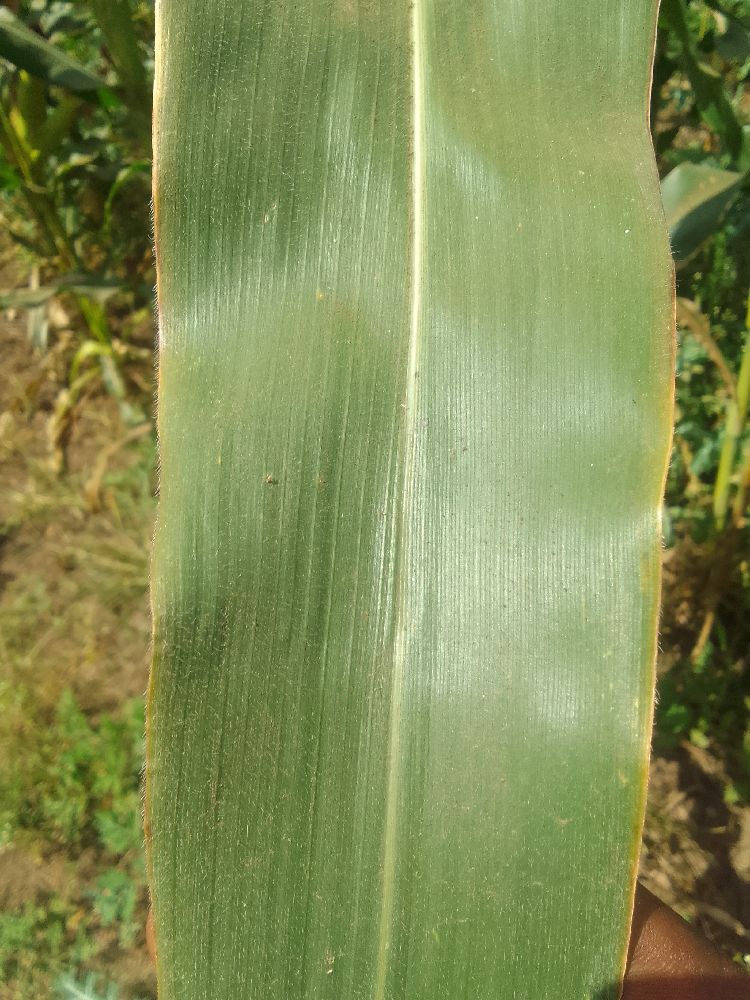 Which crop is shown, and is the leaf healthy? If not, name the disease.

maize, healthy
